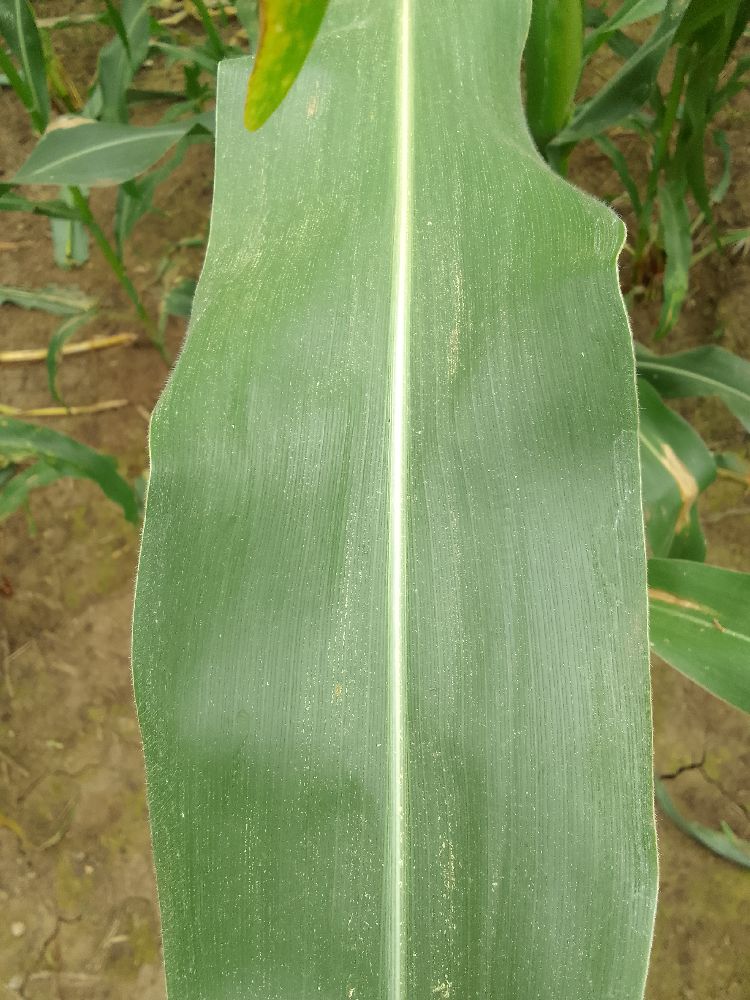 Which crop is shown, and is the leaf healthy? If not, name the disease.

maize, healthy
